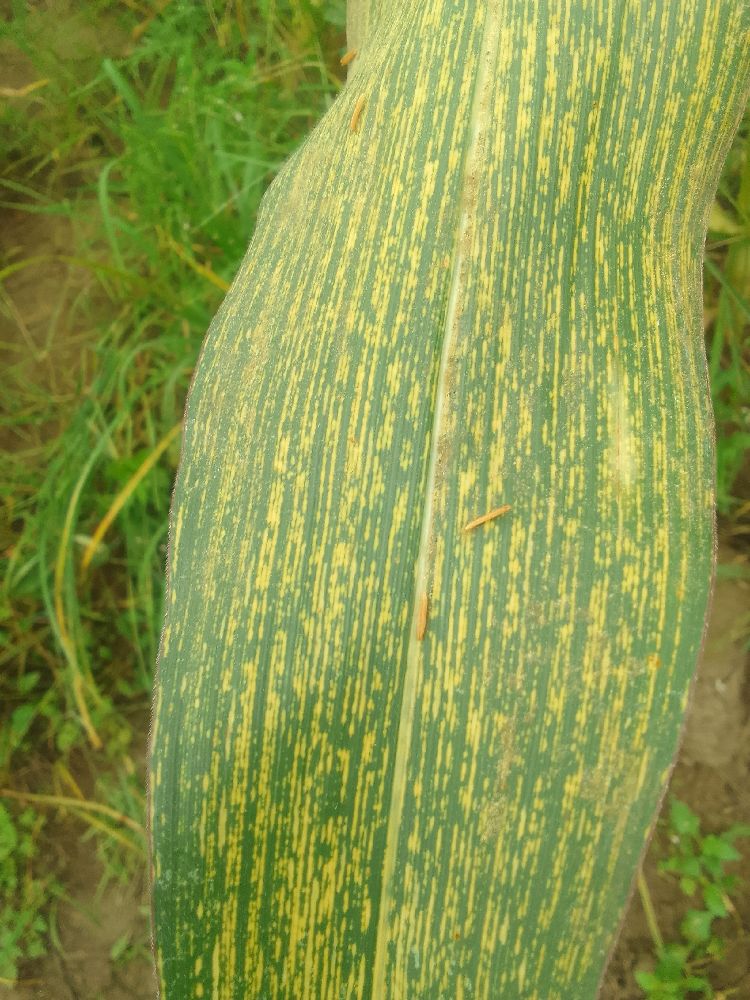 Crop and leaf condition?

maize, maize streak virus
